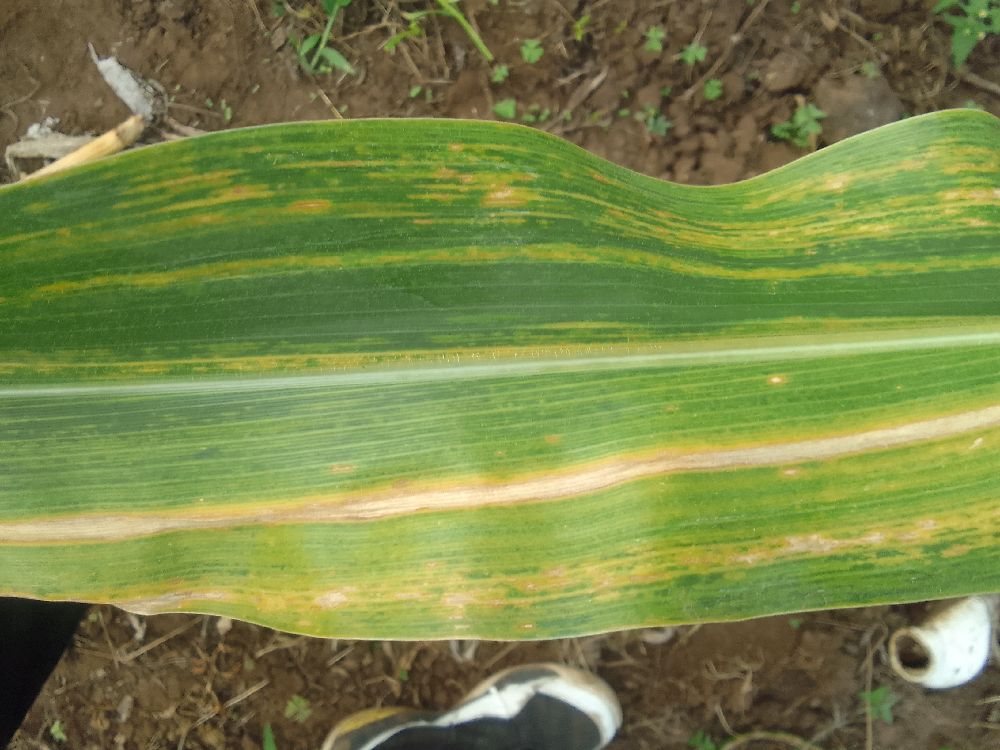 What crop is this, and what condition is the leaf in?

maize, maize lethal necrosis
